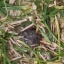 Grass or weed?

grass
